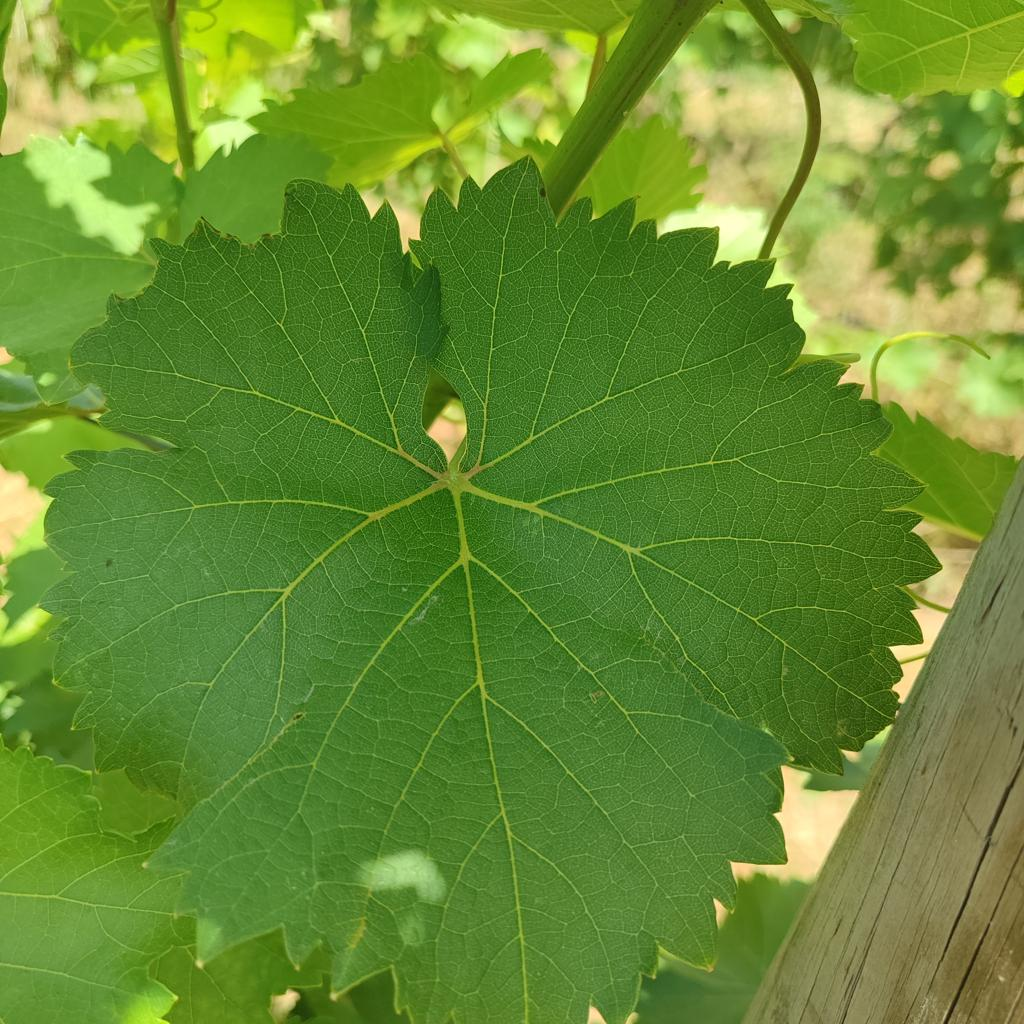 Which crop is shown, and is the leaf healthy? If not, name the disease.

grapevine, healthy
